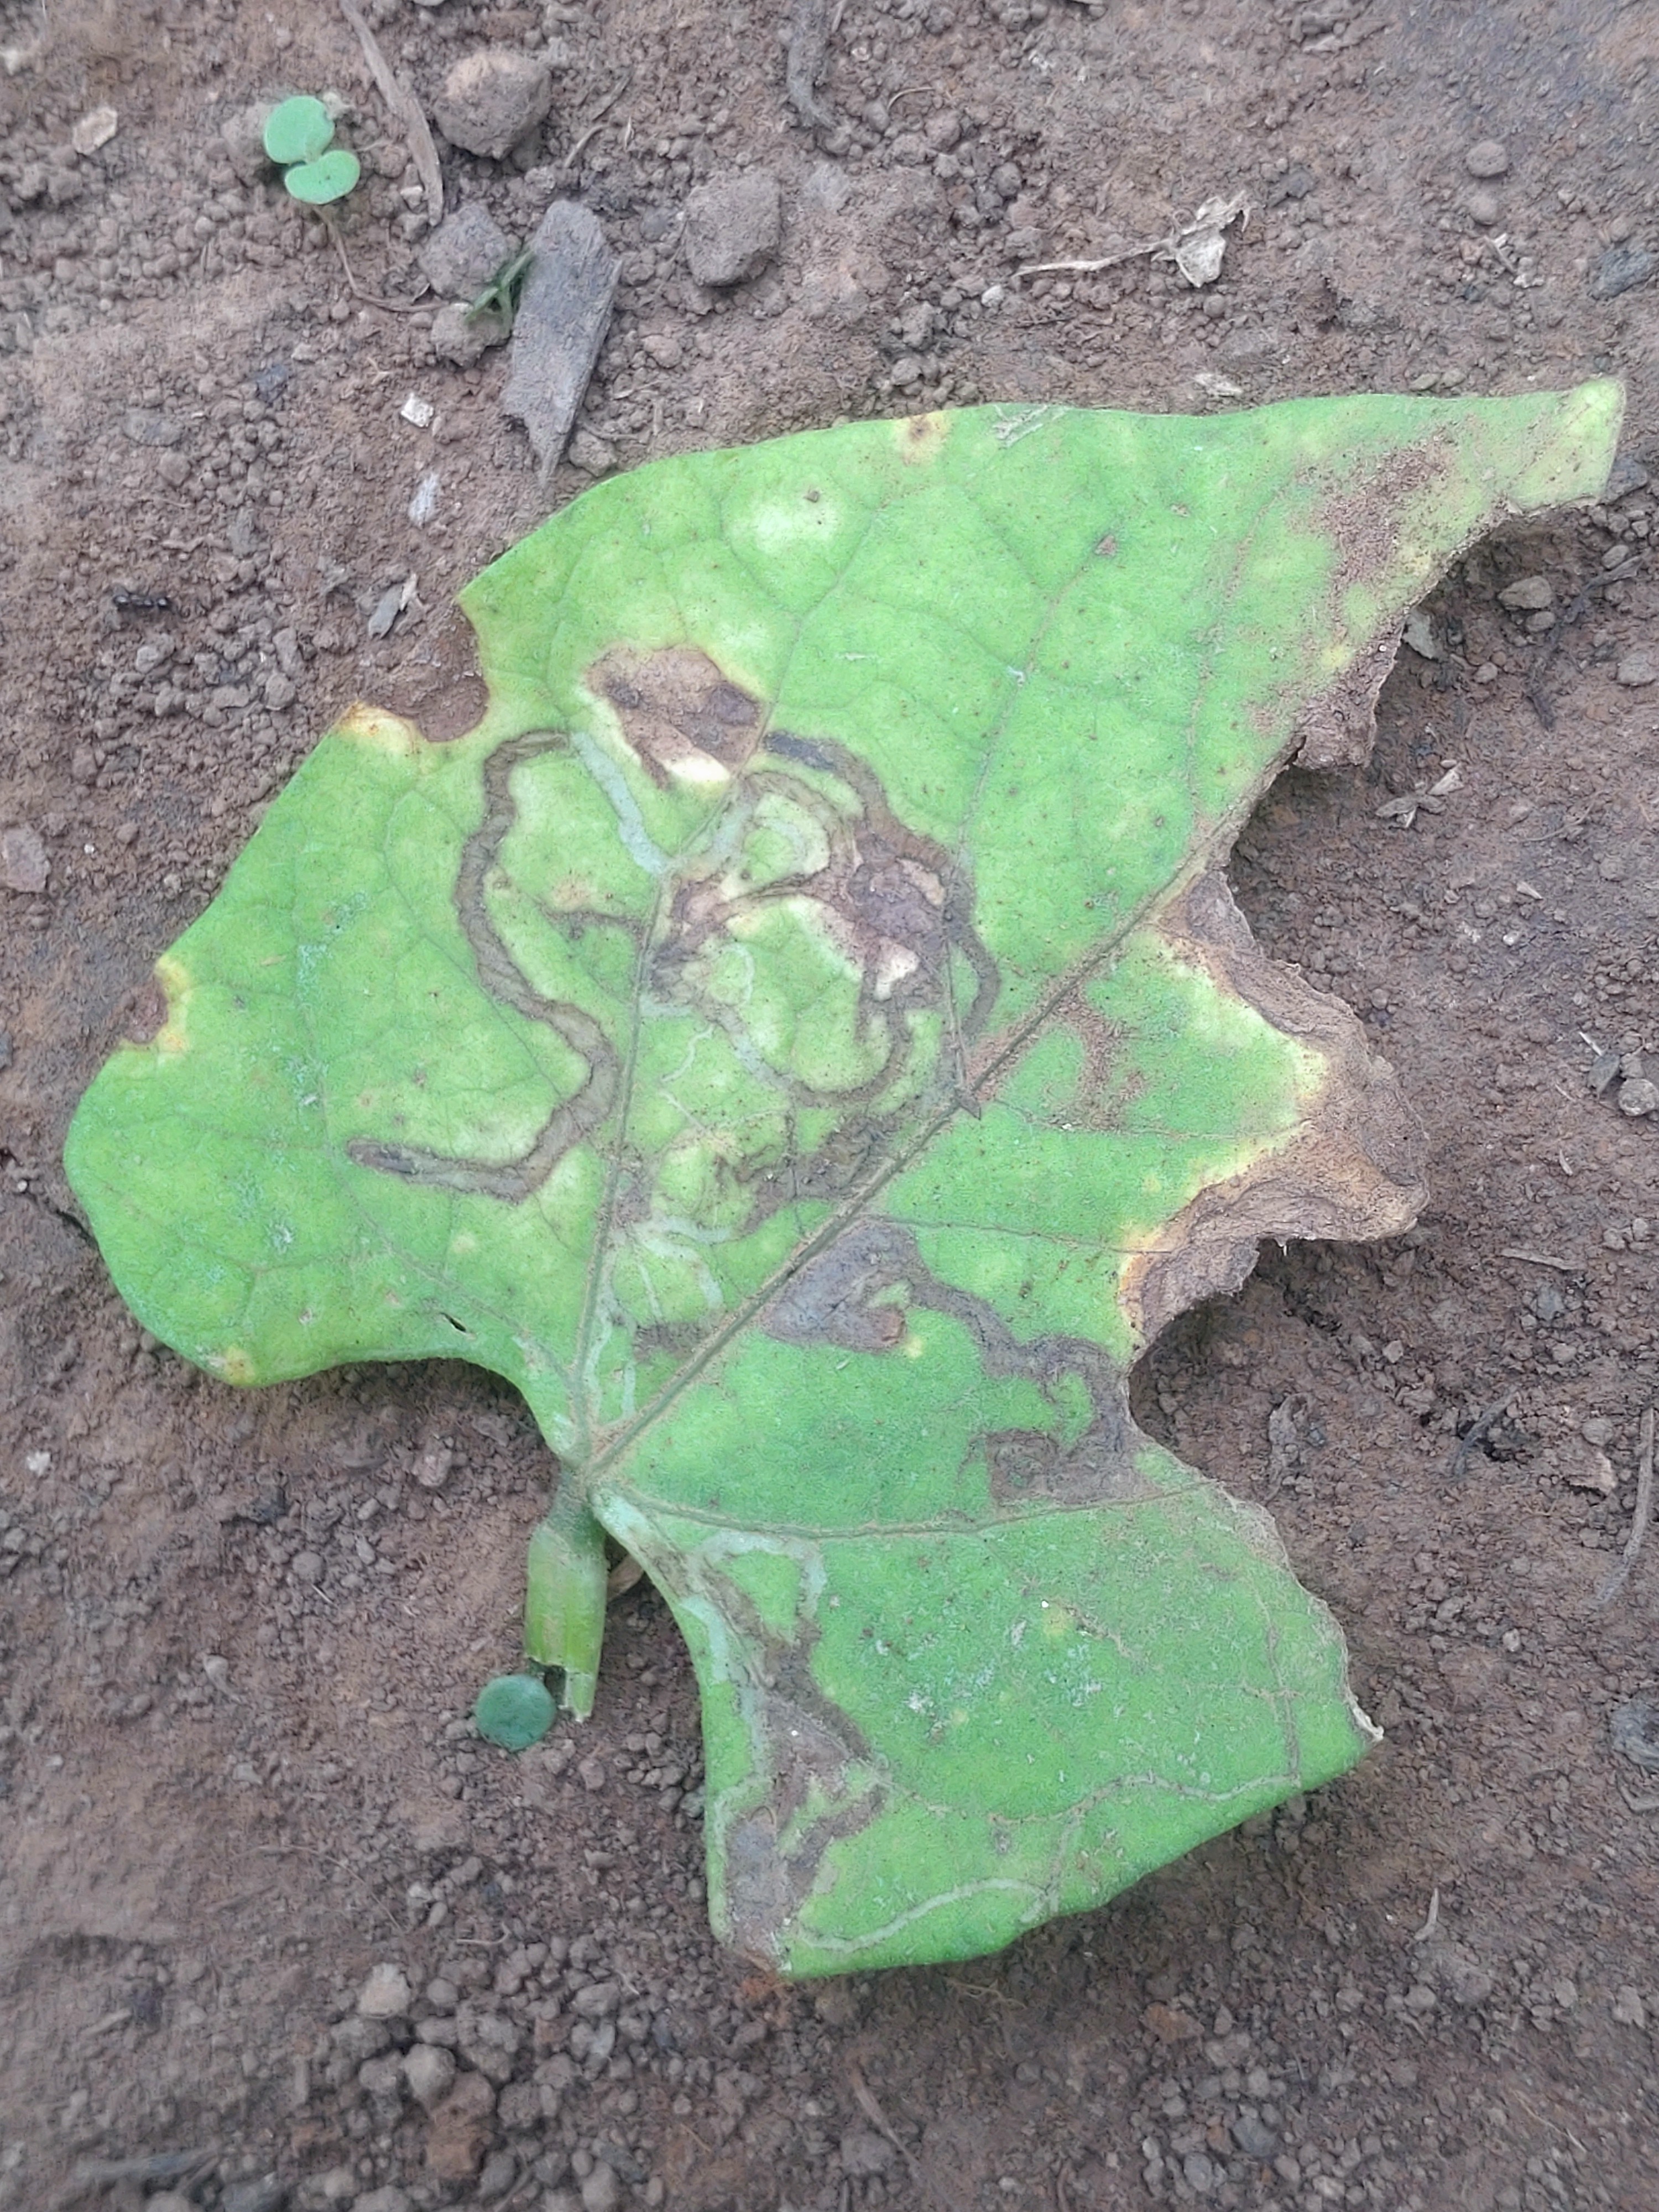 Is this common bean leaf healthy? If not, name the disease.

anthracnose
